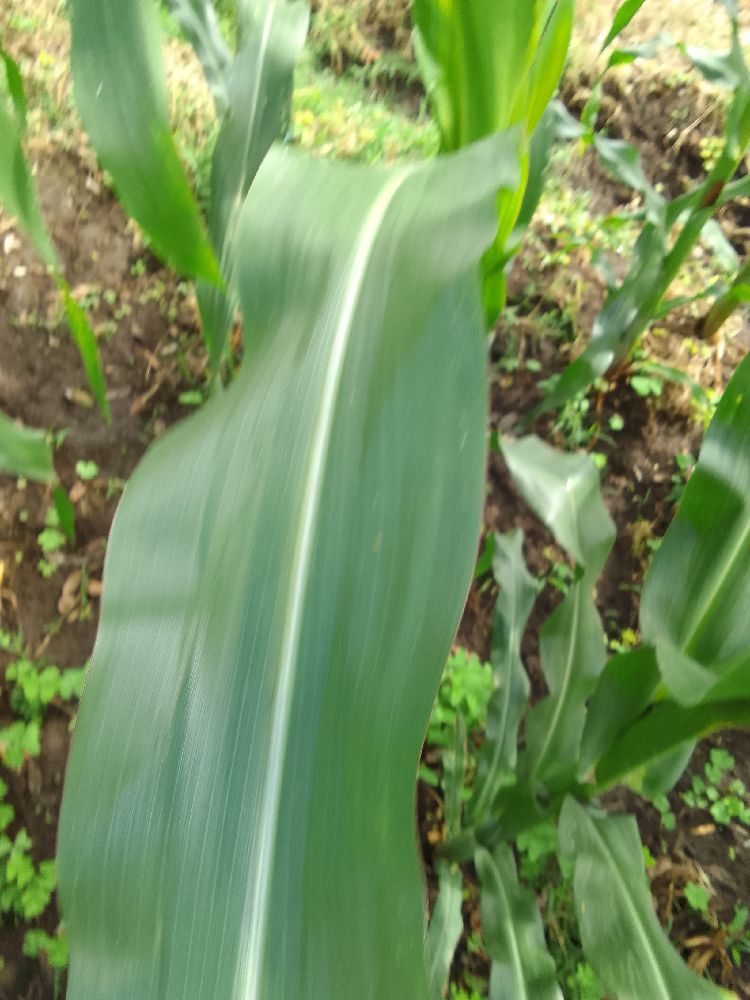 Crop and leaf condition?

maize, healthy
